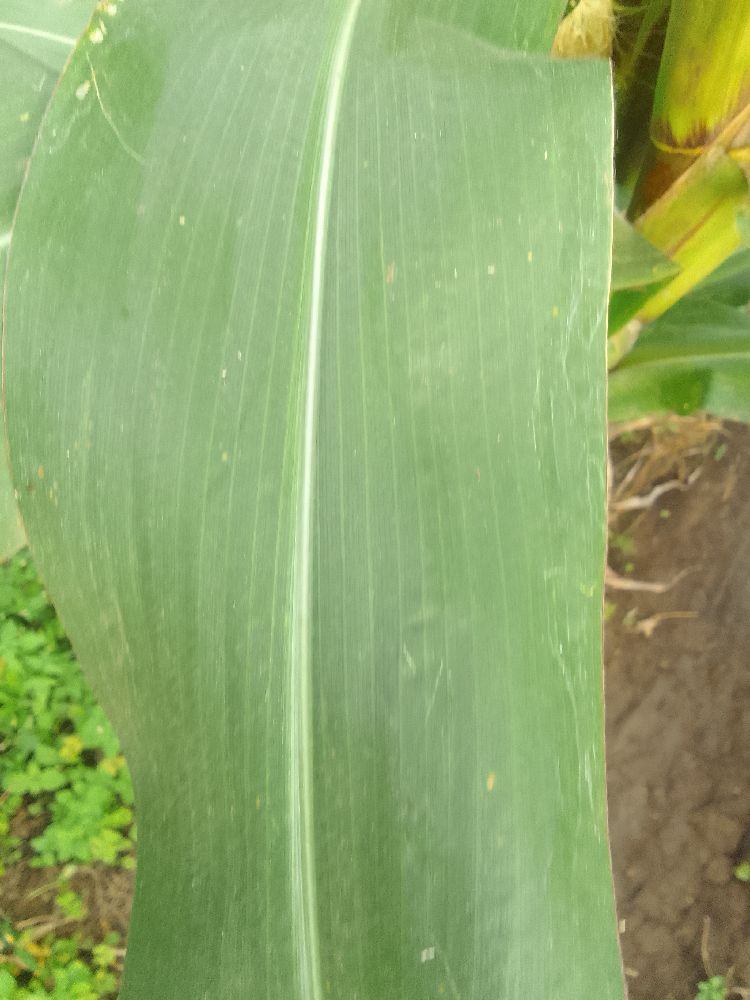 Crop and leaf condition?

maize, healthy
